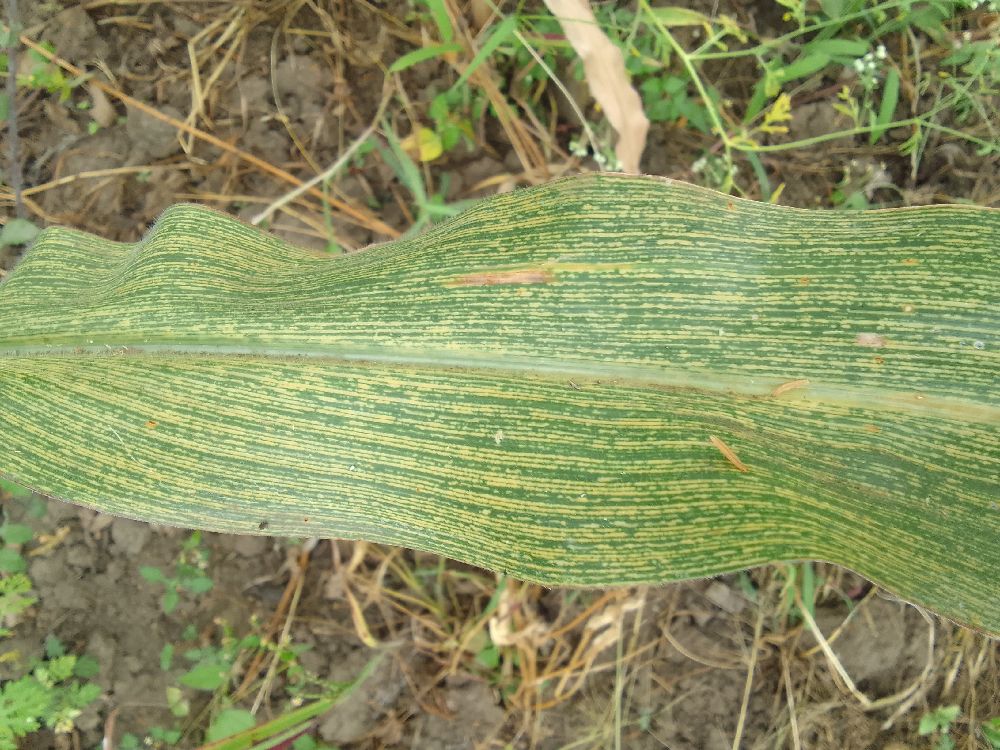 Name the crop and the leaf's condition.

maize, maize streak virus
